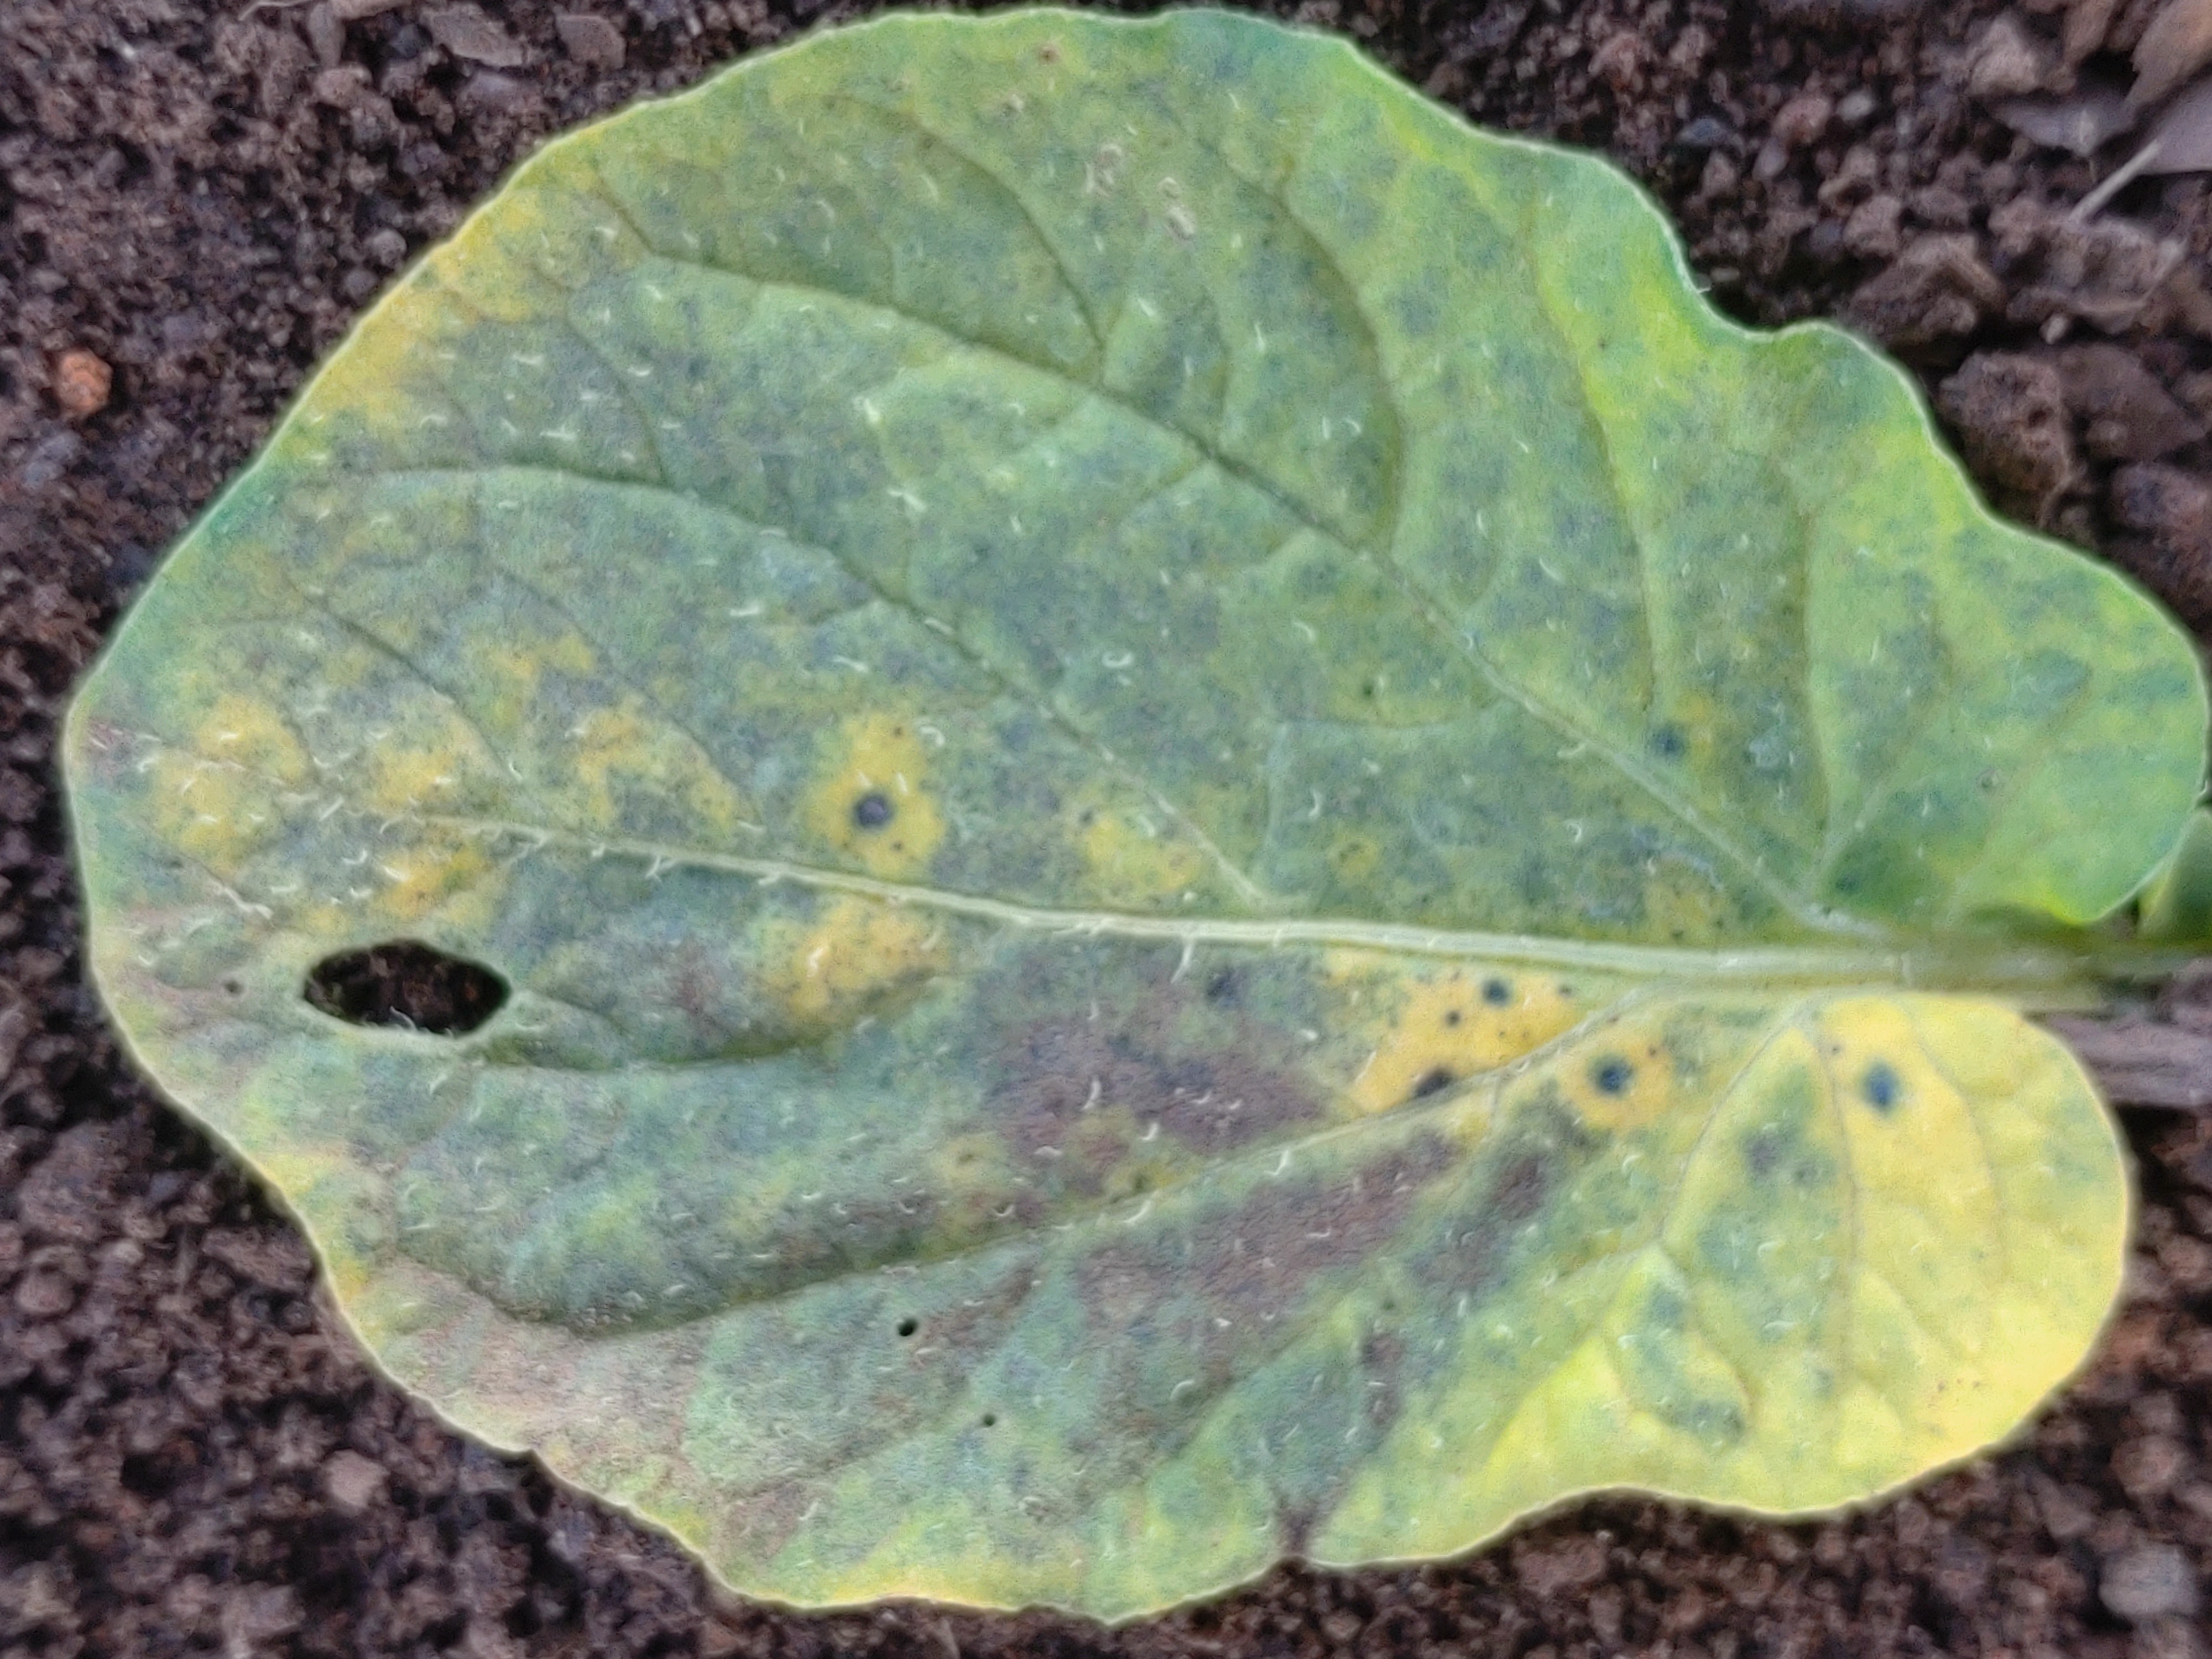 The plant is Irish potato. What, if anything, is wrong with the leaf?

late blight
